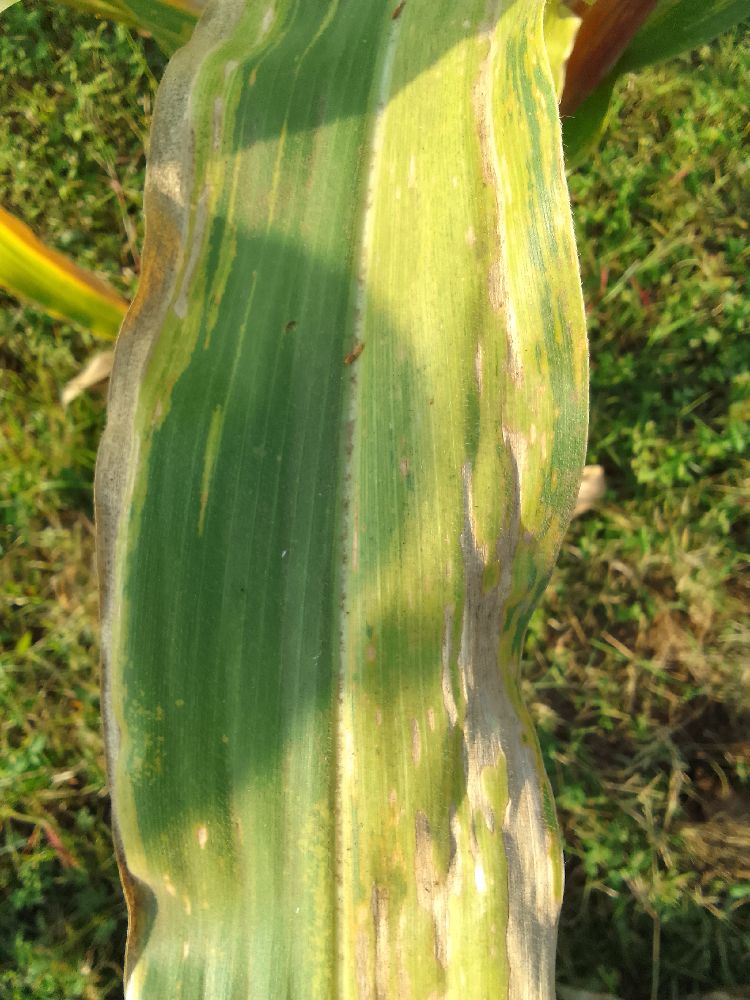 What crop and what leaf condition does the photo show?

maize, maize lethal necrosis
